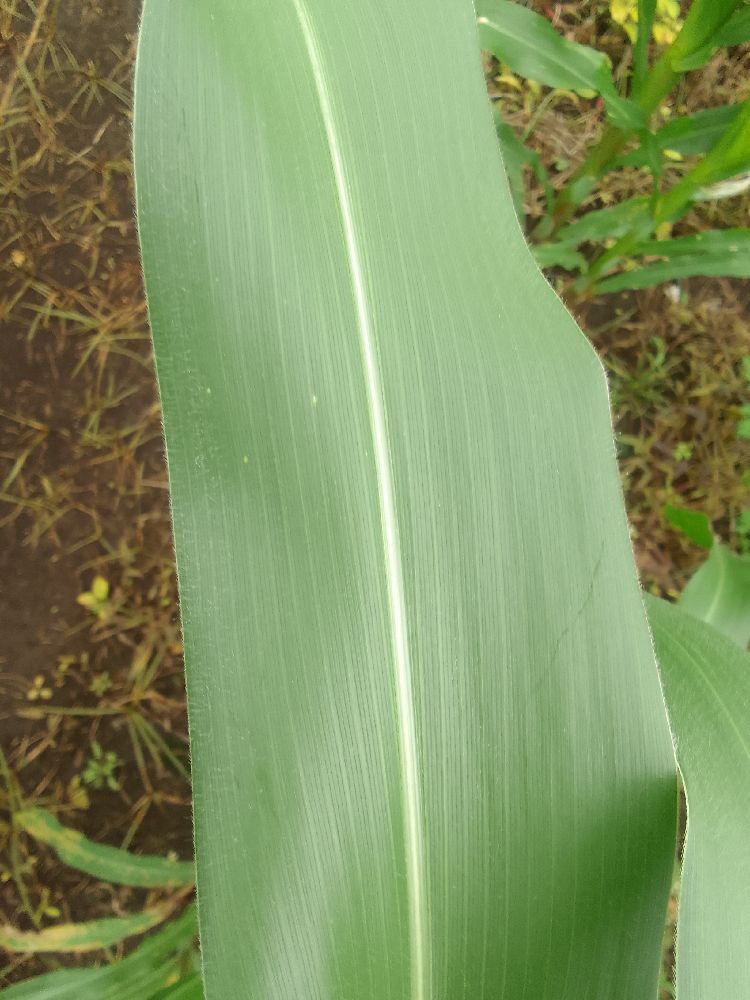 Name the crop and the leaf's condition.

maize, healthy
